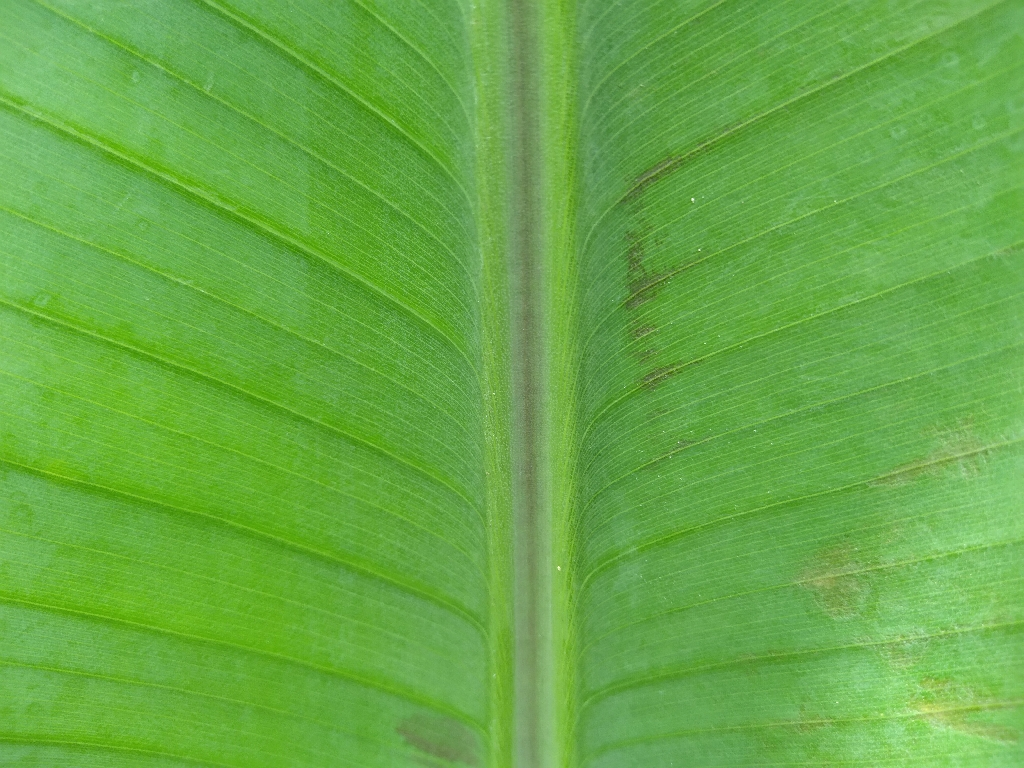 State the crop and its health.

banana, healthy
